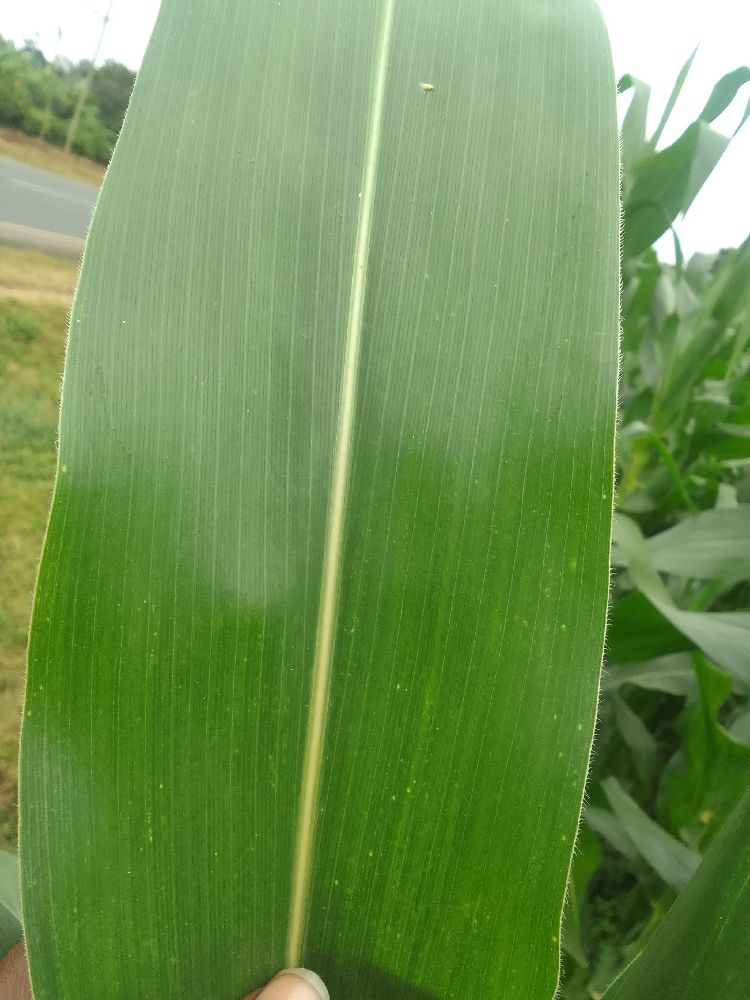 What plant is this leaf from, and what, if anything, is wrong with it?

maize, healthy
